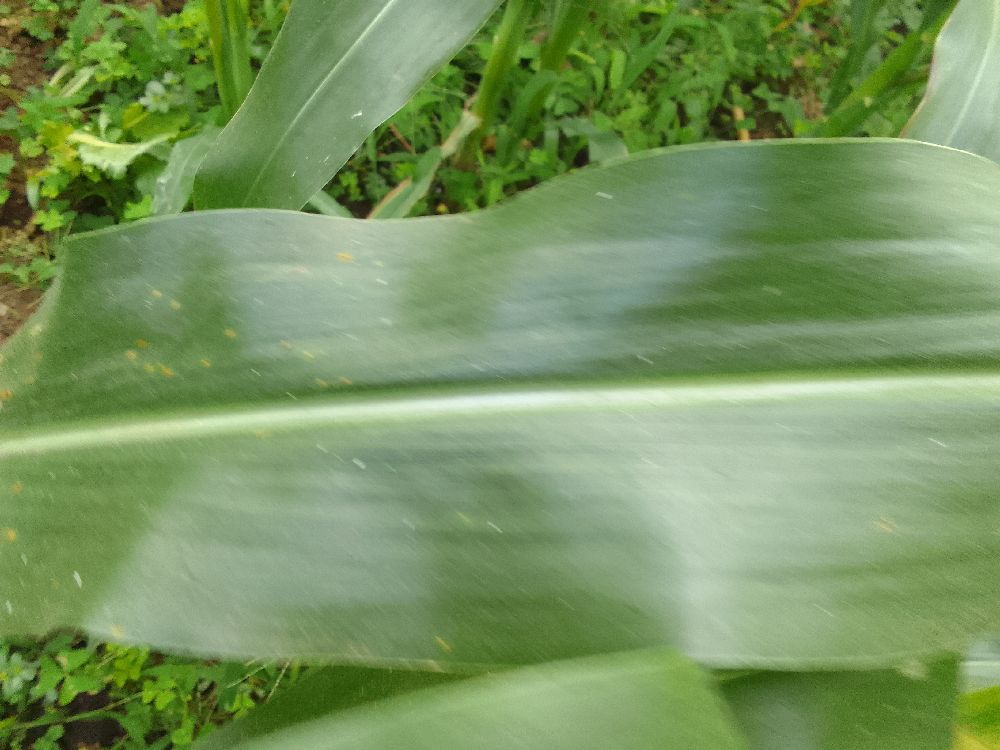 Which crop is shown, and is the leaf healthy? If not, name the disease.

maize, healthy
